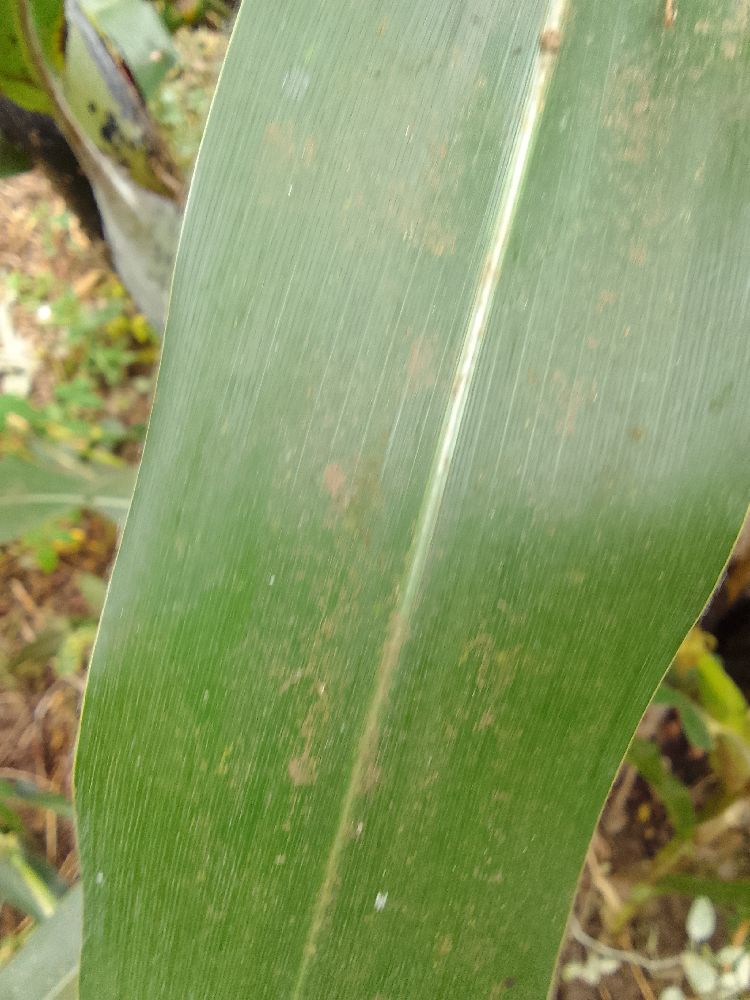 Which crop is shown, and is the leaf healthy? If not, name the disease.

maize, healthy
